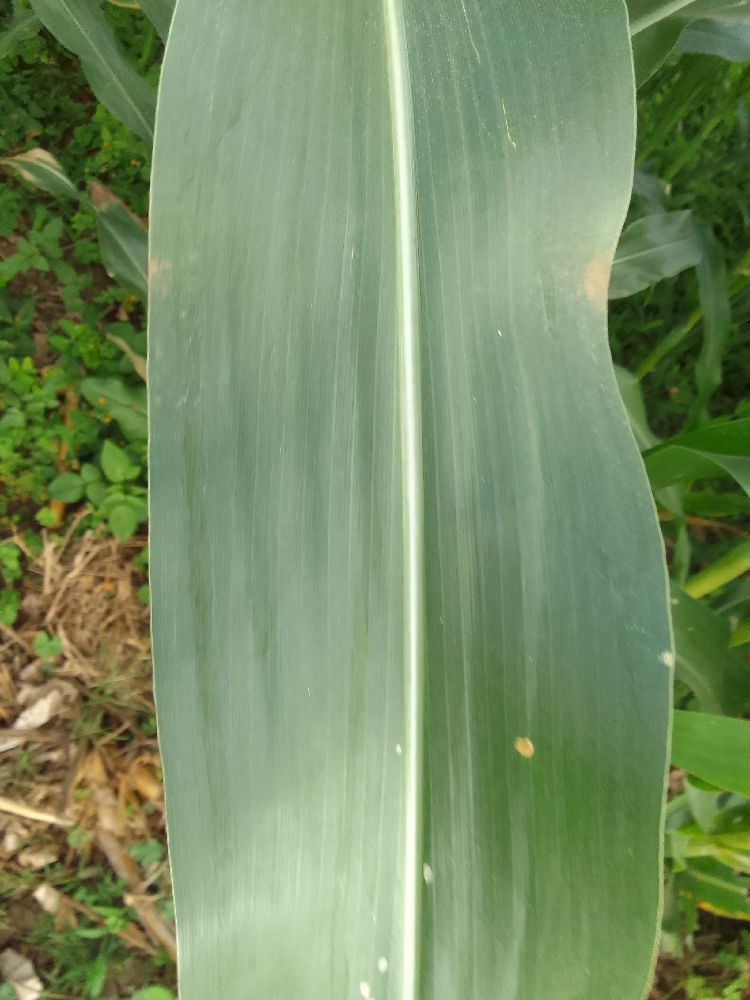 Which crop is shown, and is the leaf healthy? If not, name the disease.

maize, healthy
